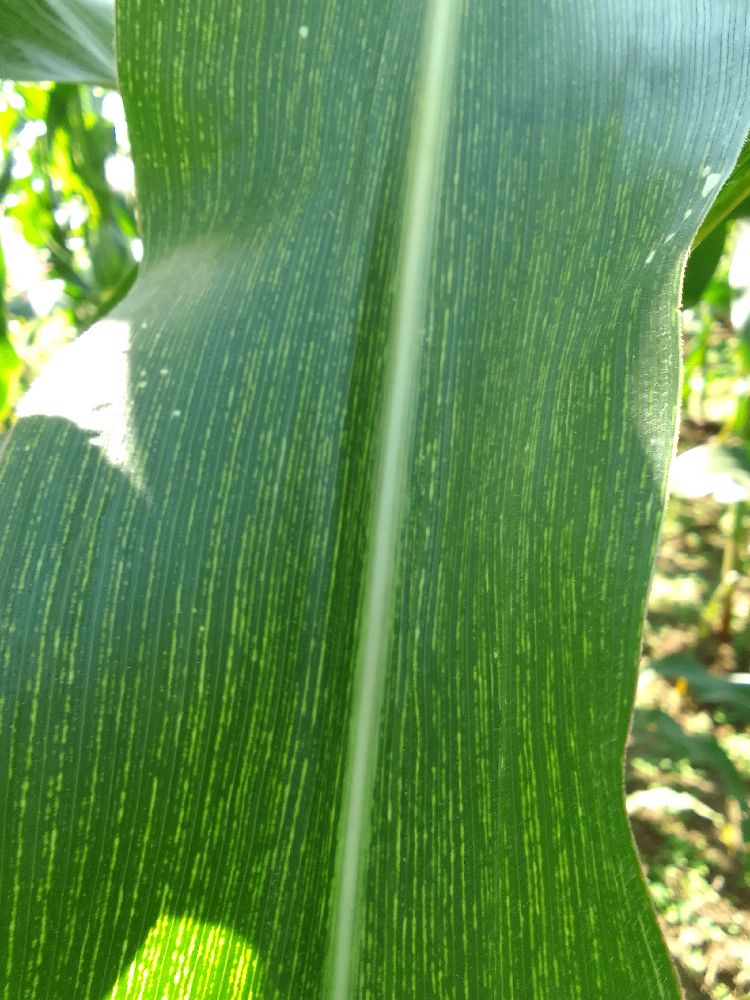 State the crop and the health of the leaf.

maize, maize streak virus
